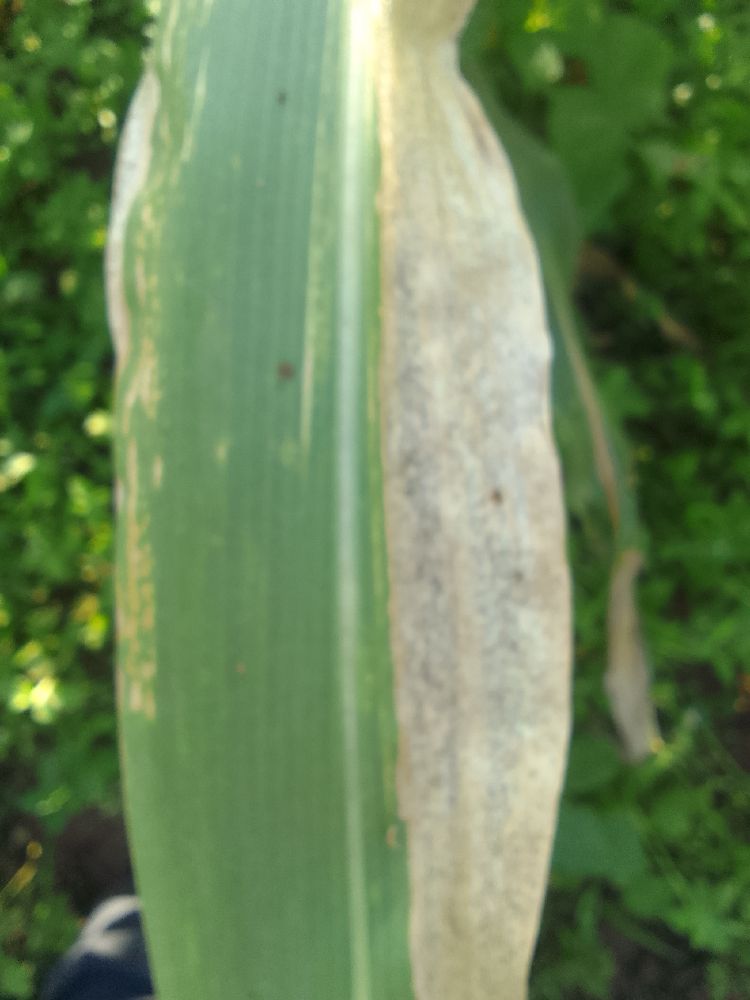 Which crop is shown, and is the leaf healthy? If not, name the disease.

maize, maize lethal necrosis
